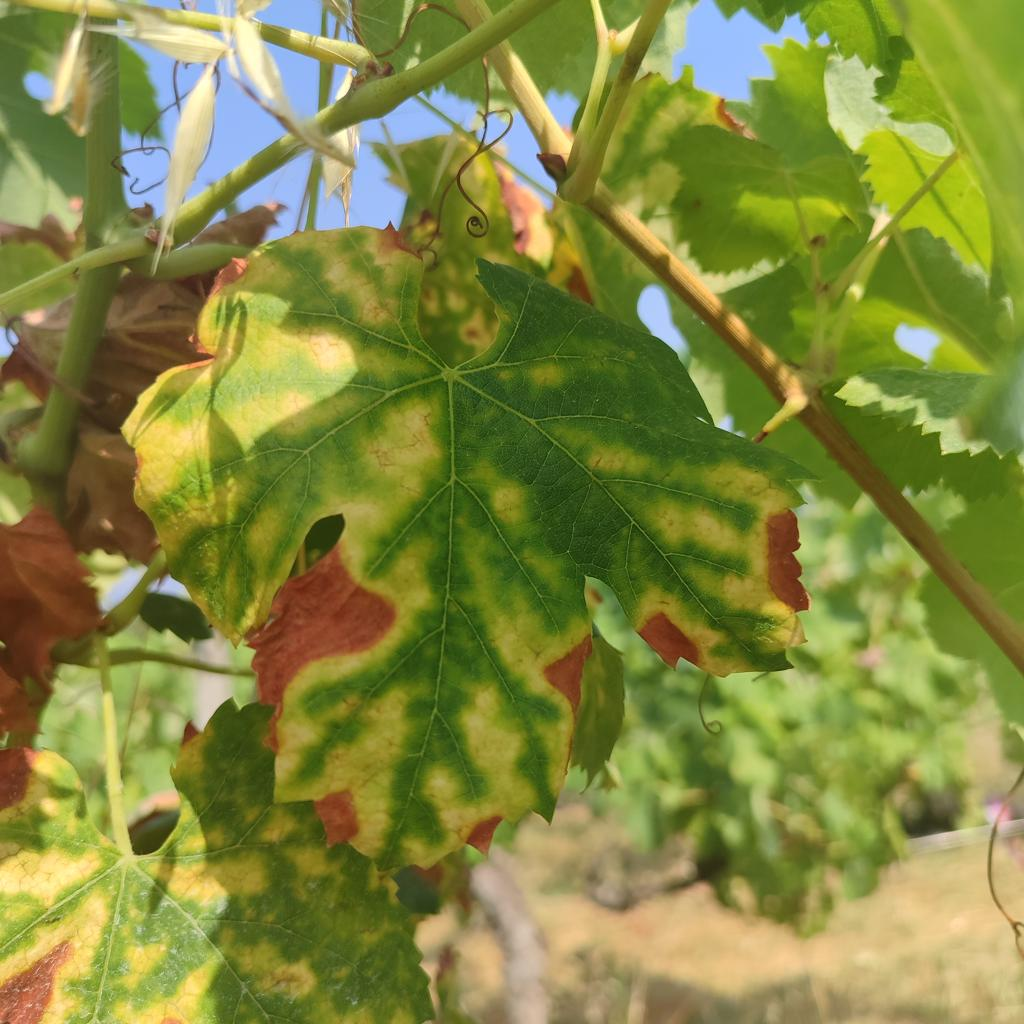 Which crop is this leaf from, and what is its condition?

grapevine, esca complex
